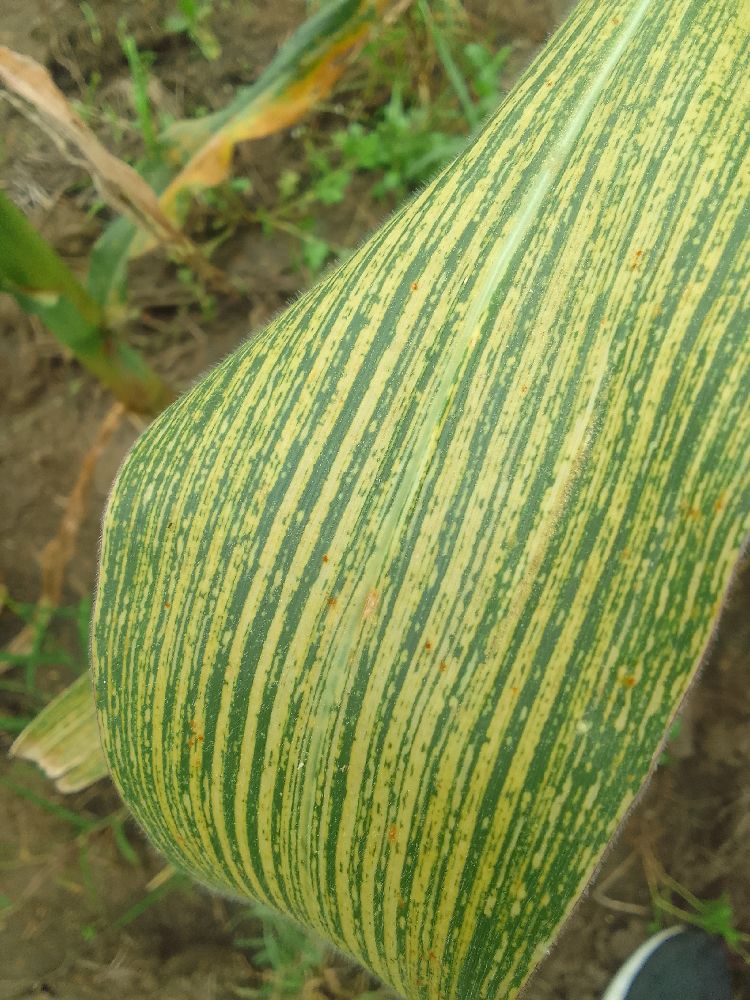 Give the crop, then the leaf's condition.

maize, maize streak virus
